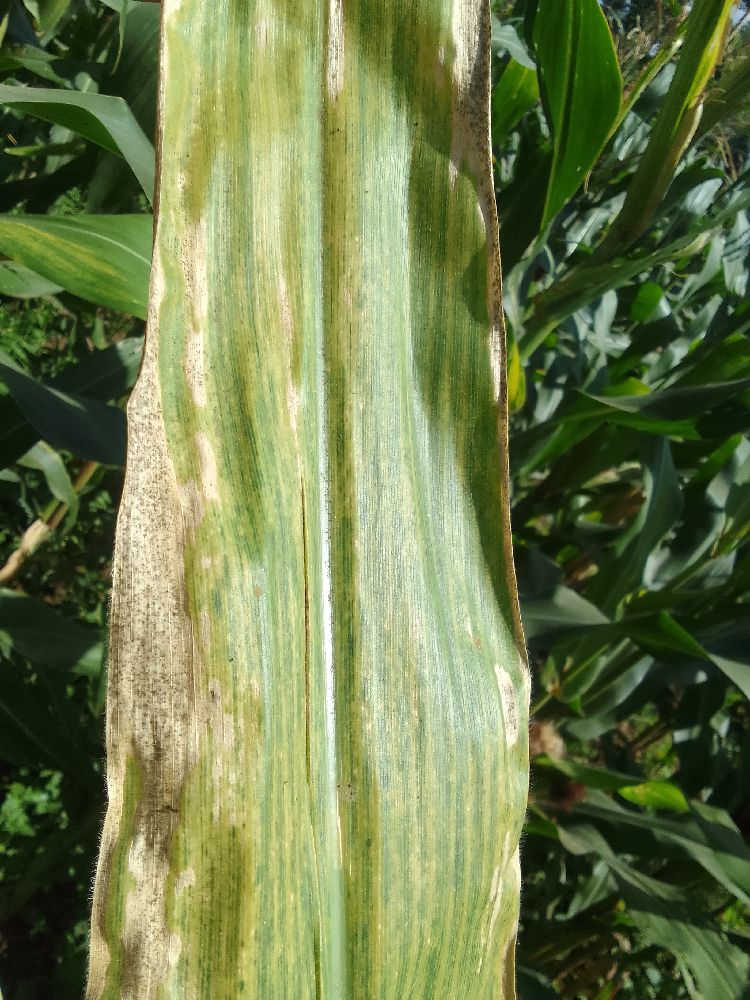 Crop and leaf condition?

maize, maize lethal necrosis
